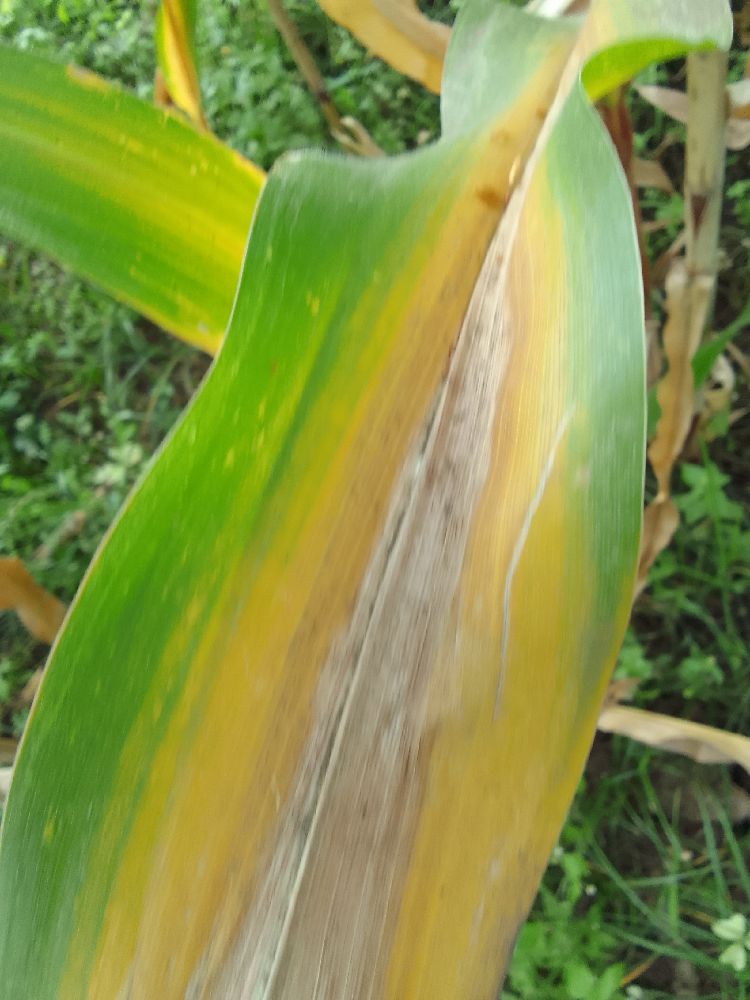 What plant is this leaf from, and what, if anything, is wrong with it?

maize, maize lethal necrosis
